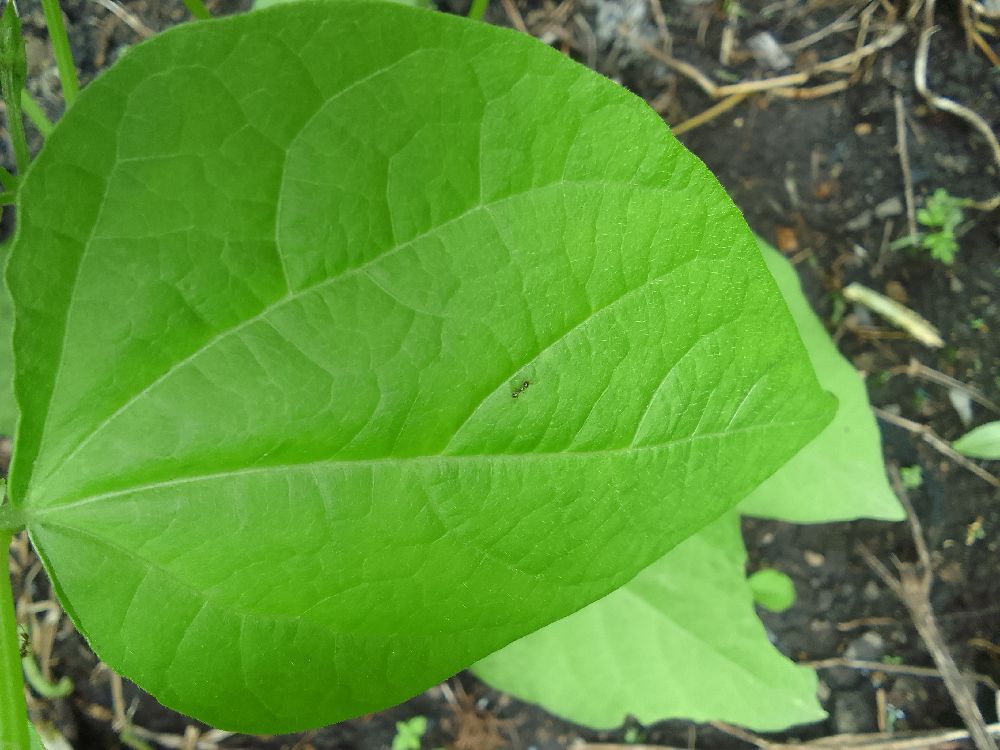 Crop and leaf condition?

common bean, healthy
